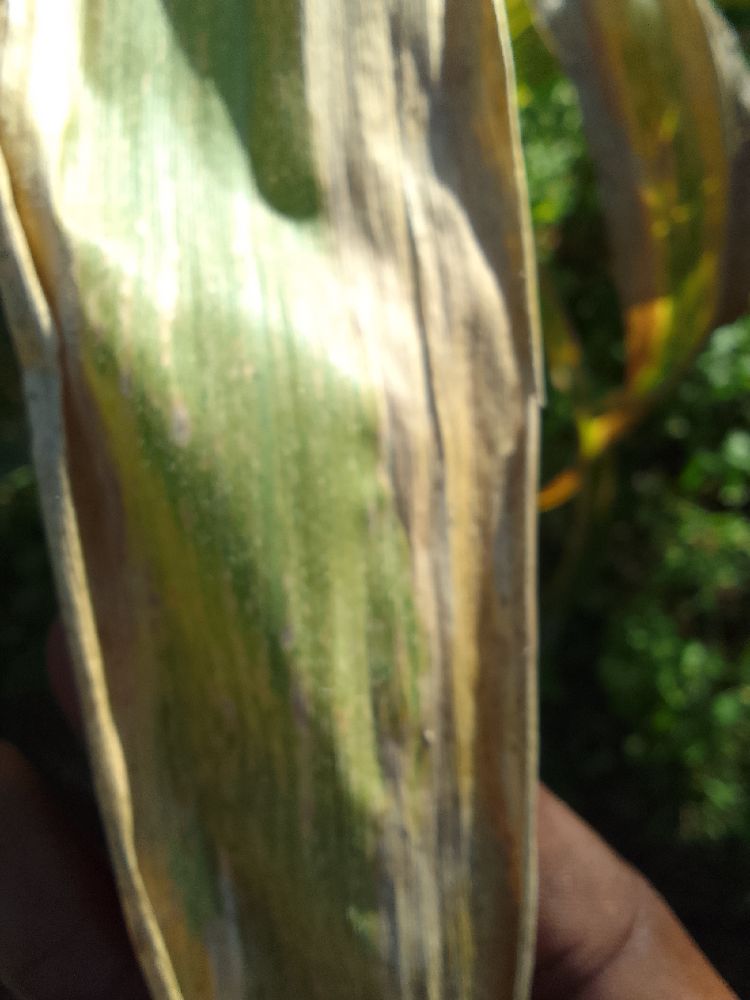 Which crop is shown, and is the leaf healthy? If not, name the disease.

maize, maize lethal necrosis
